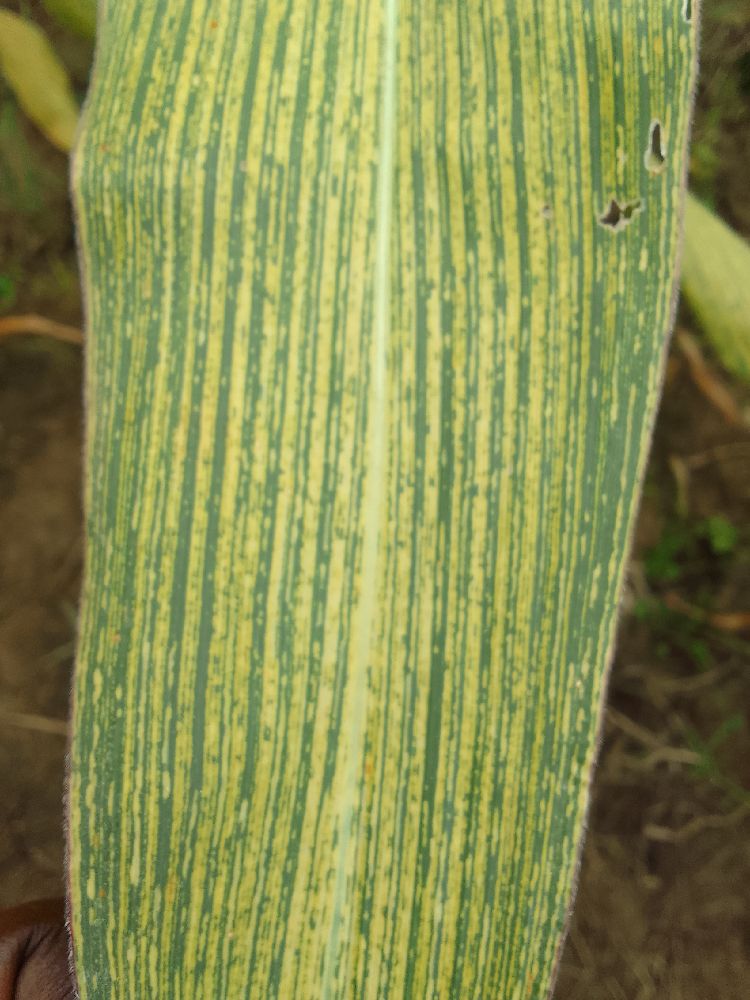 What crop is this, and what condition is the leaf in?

maize, maize streak virus
